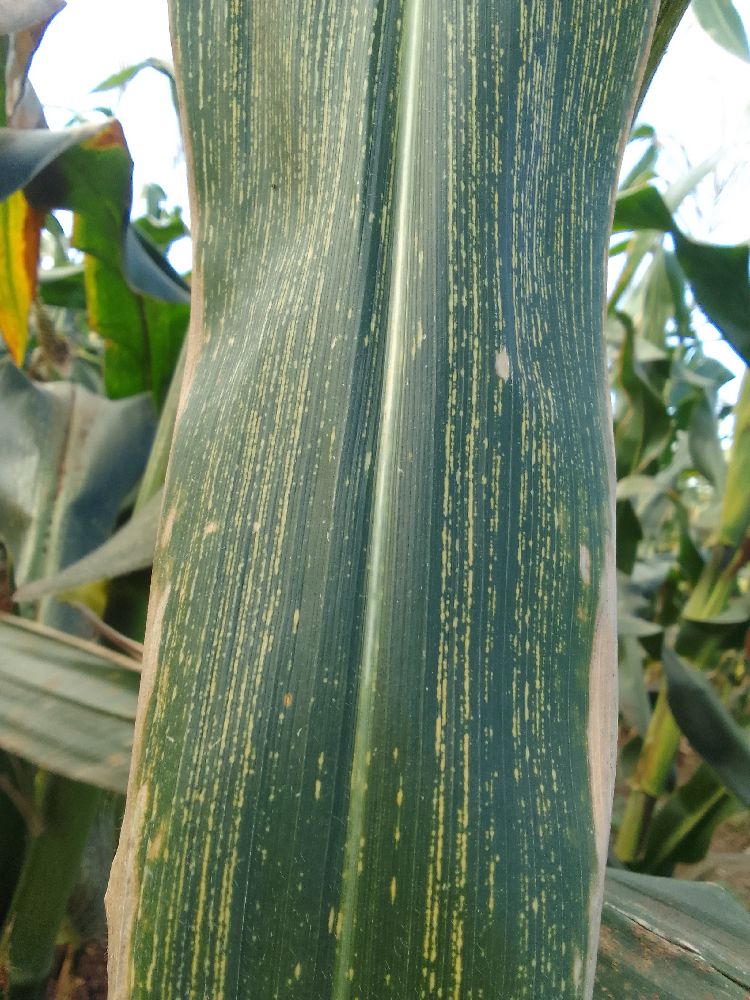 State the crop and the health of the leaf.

maize, maize streak virus
